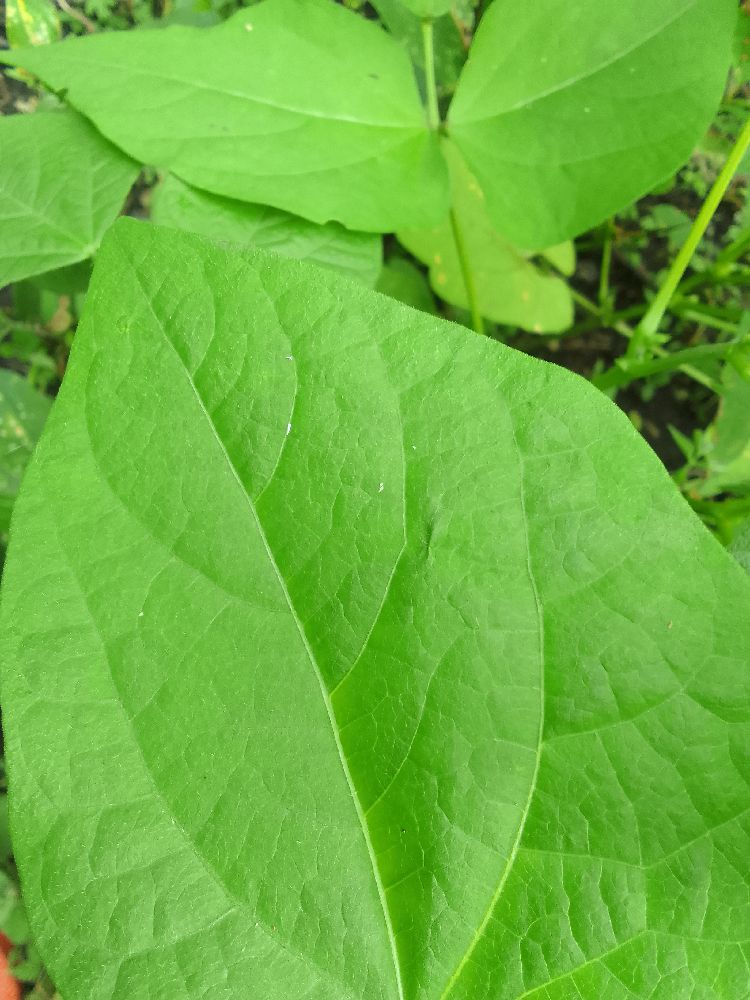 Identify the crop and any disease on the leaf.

common bean, healthy
